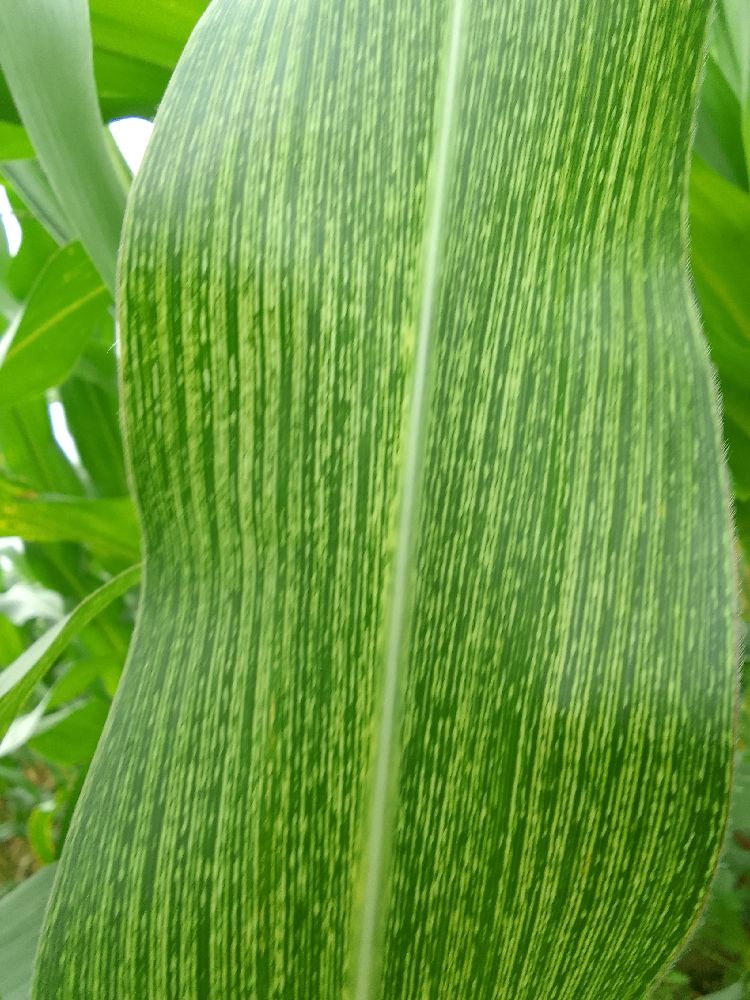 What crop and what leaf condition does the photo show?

maize, maize streak virus
